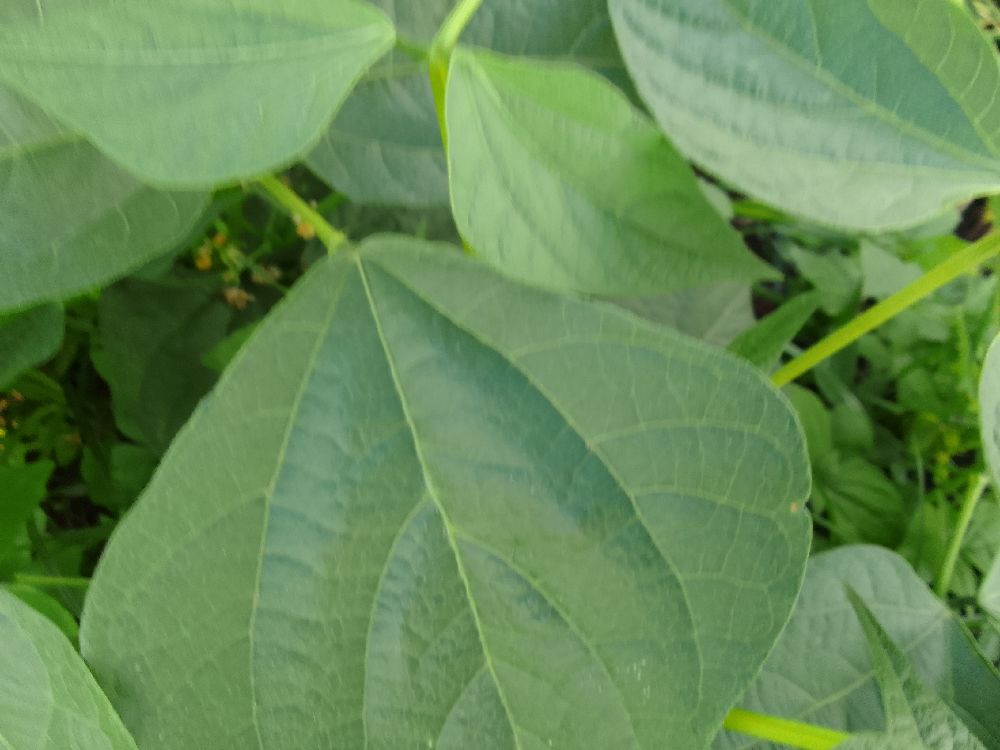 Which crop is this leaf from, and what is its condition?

common bean, healthy
